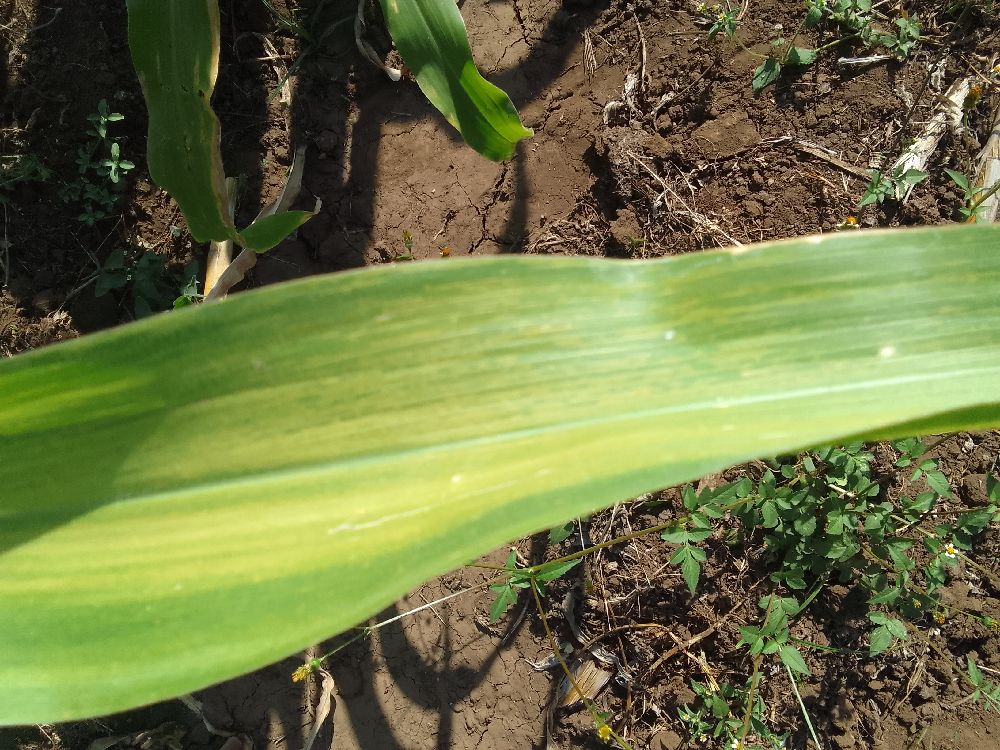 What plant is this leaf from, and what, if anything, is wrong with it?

maize, maize lethal necrosis
